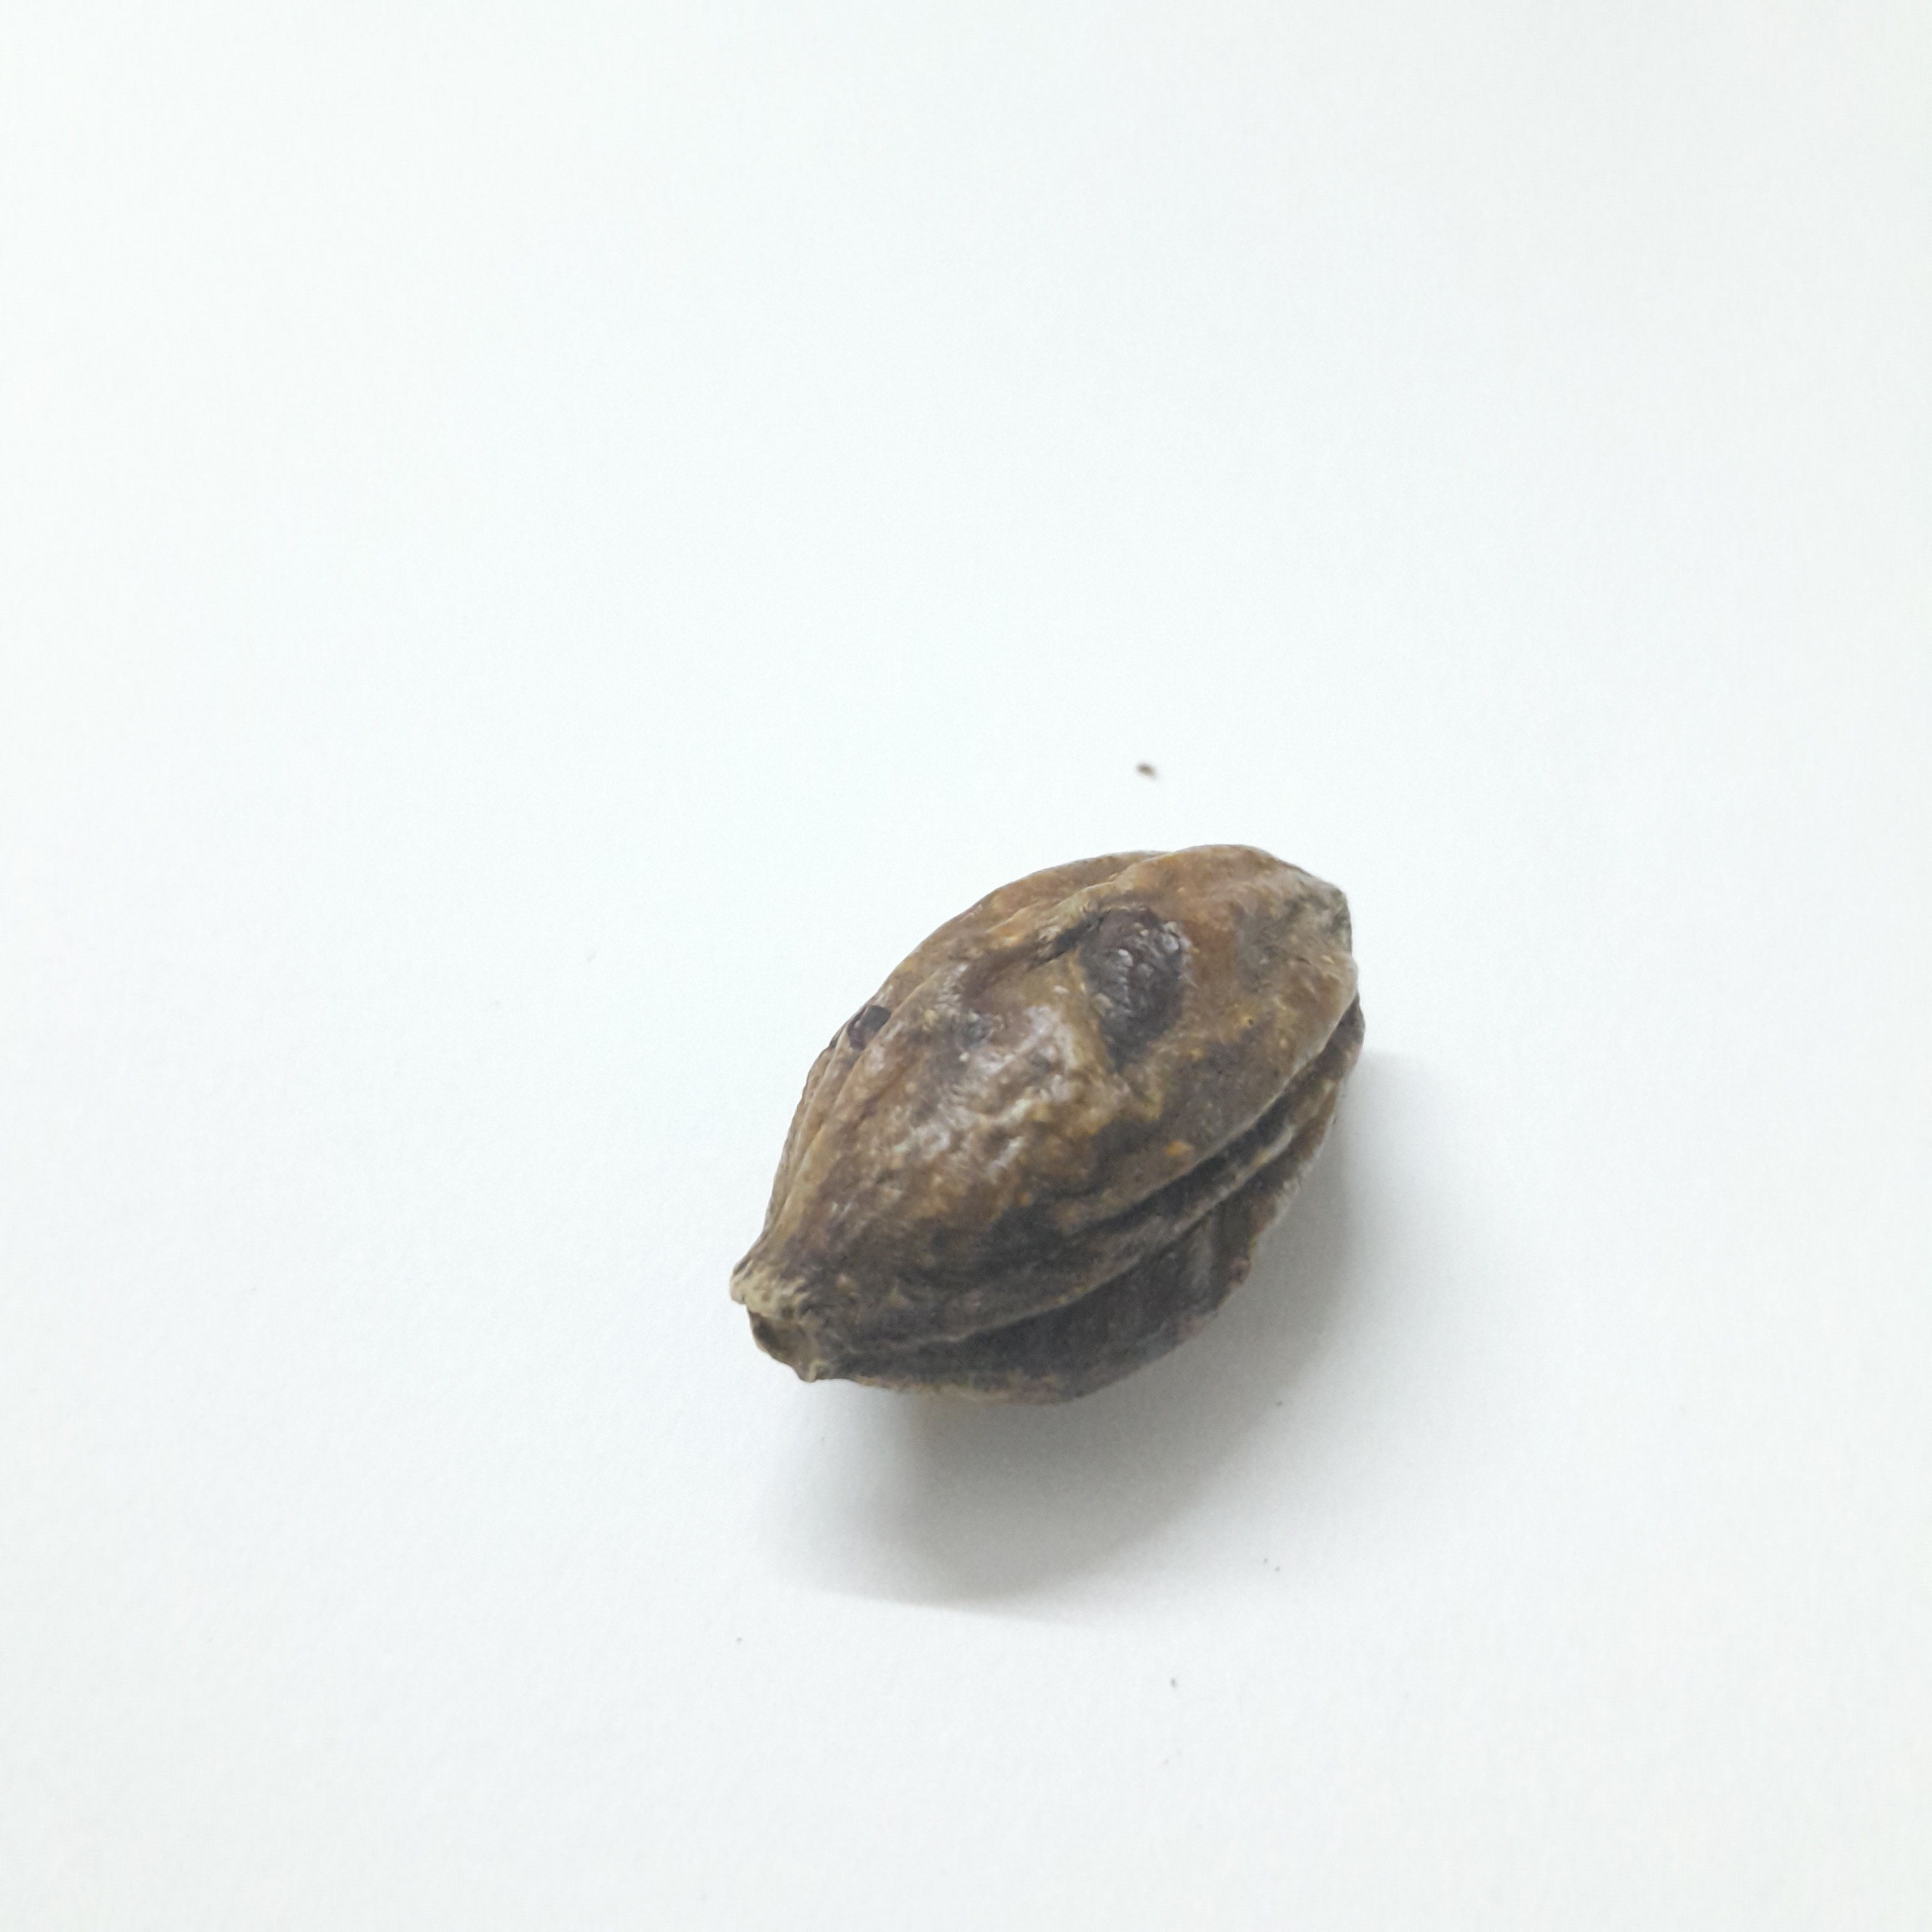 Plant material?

hirdaa
